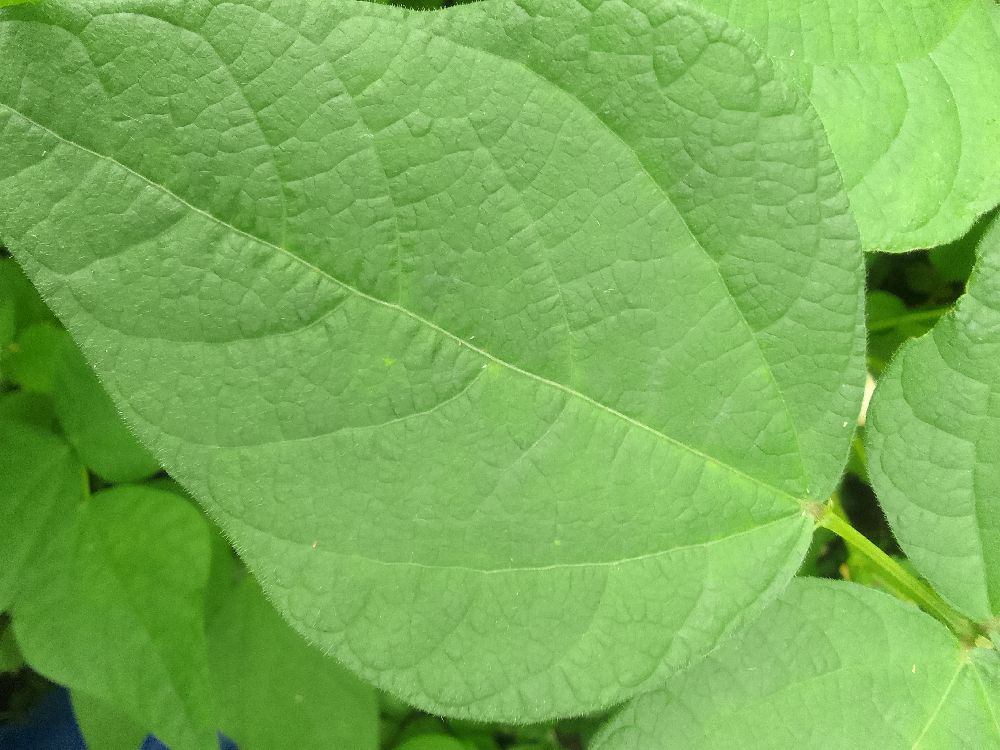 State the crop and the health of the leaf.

common bean, healthy
